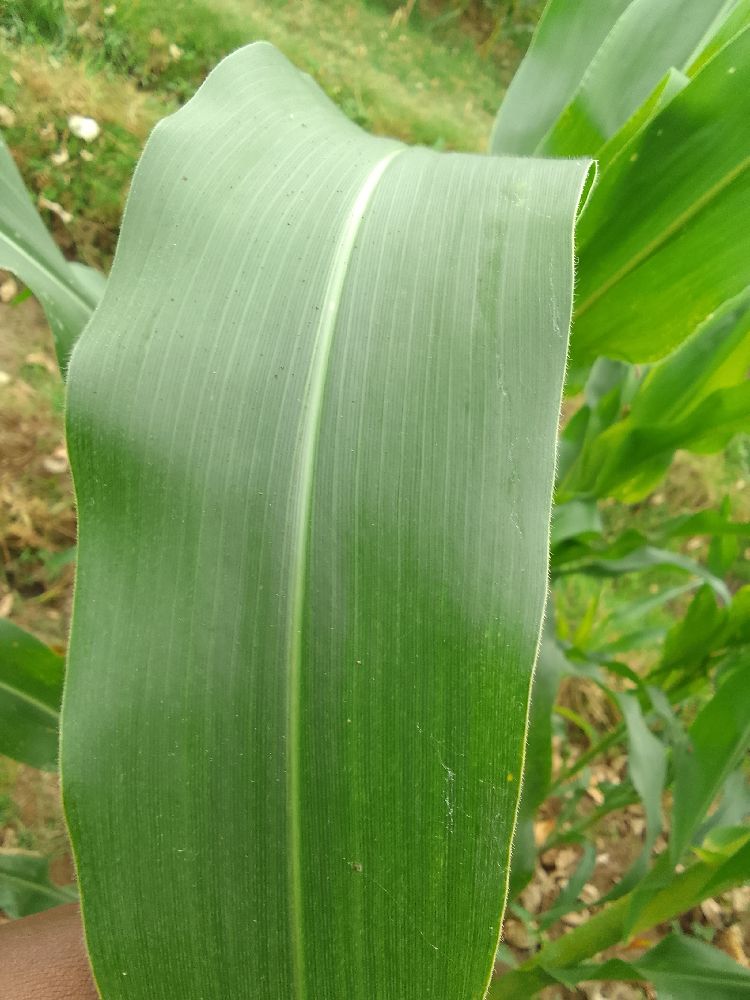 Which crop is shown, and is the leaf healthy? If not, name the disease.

maize, healthy
